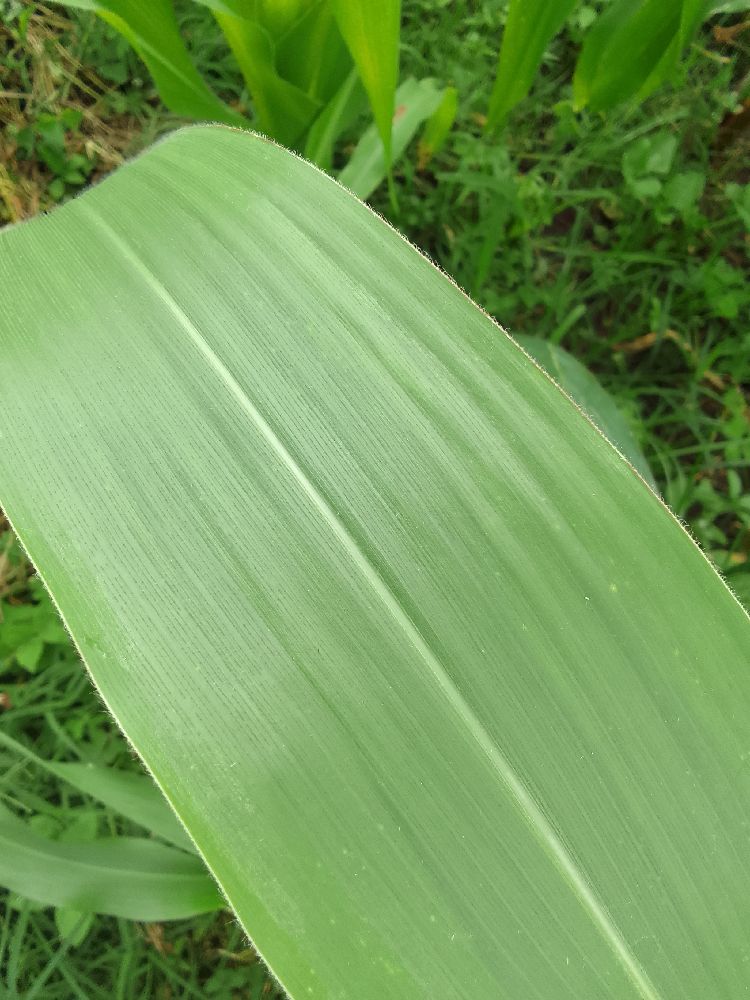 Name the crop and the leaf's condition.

maize, healthy
